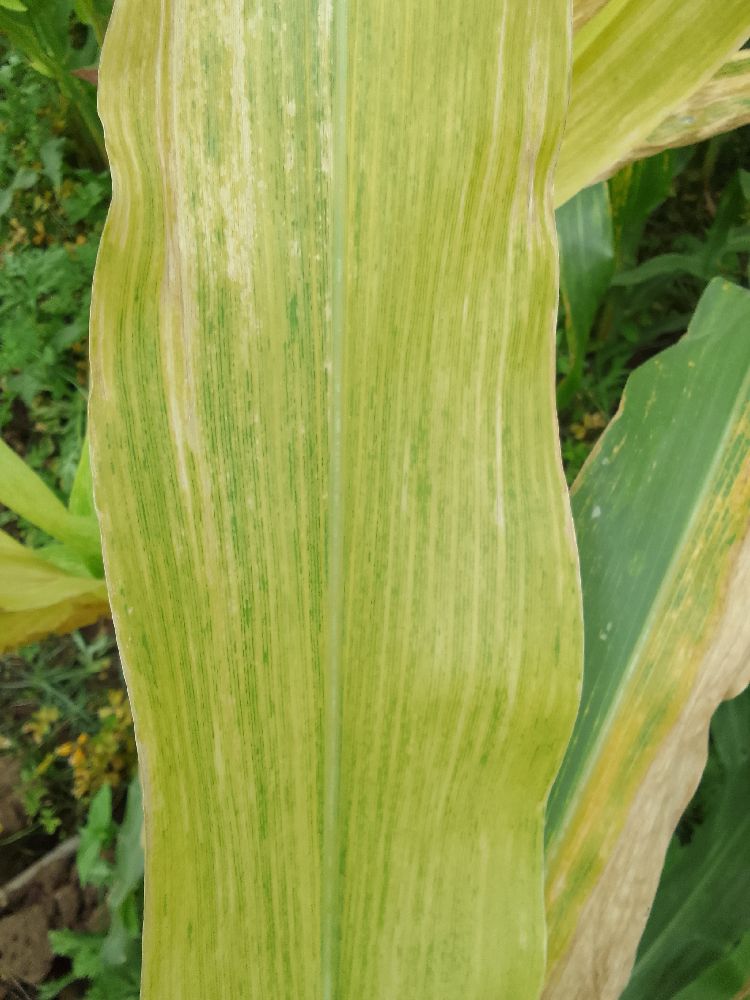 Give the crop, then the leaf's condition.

maize, maize lethal necrosis
